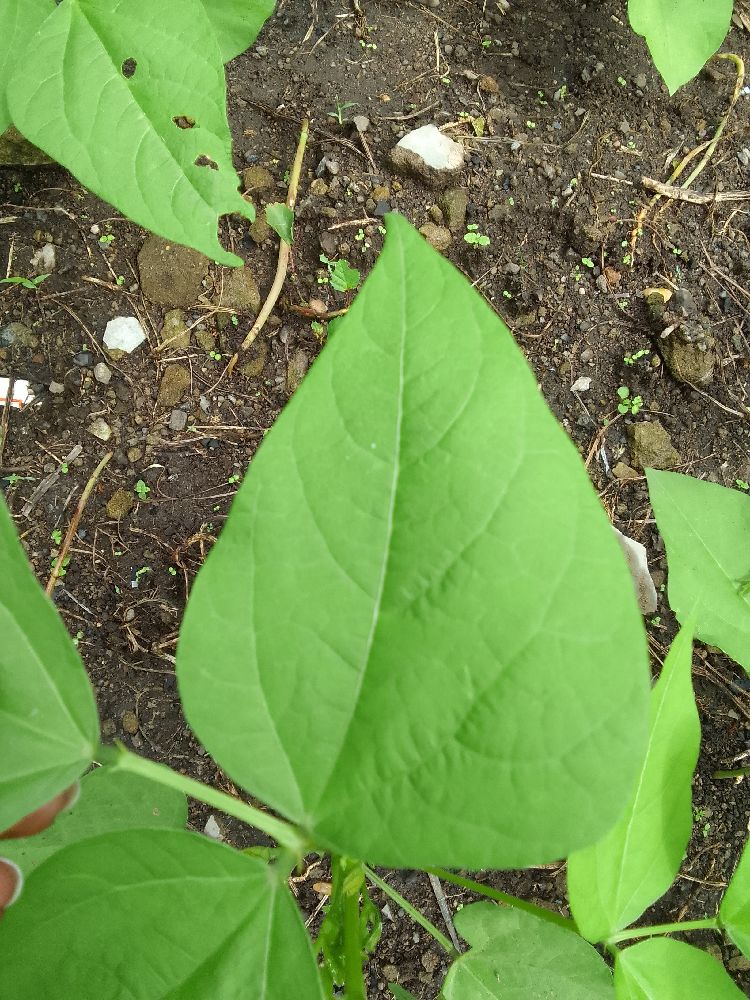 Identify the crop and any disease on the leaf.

common bean, healthy
